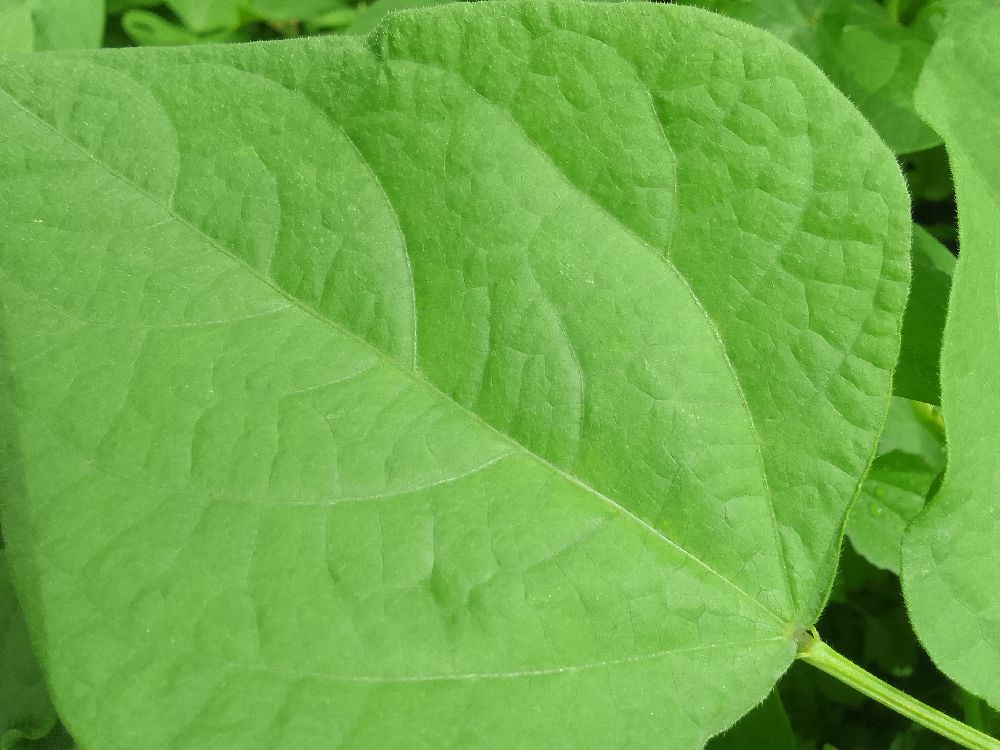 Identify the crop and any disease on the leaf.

common bean, healthy
